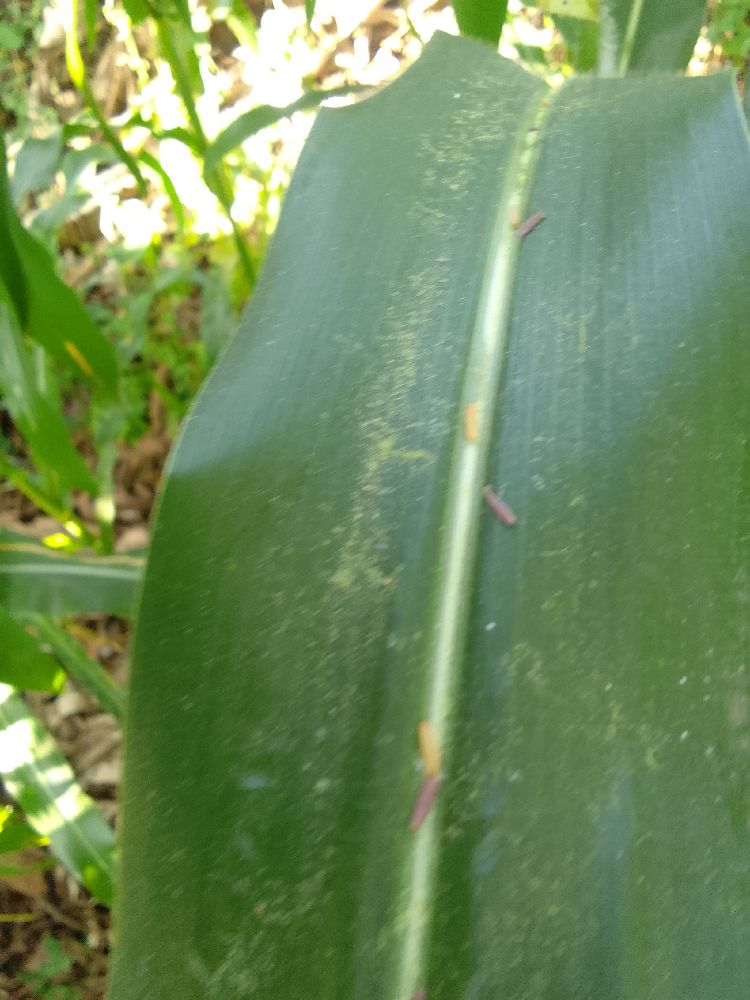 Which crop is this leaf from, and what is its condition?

maize, healthy
